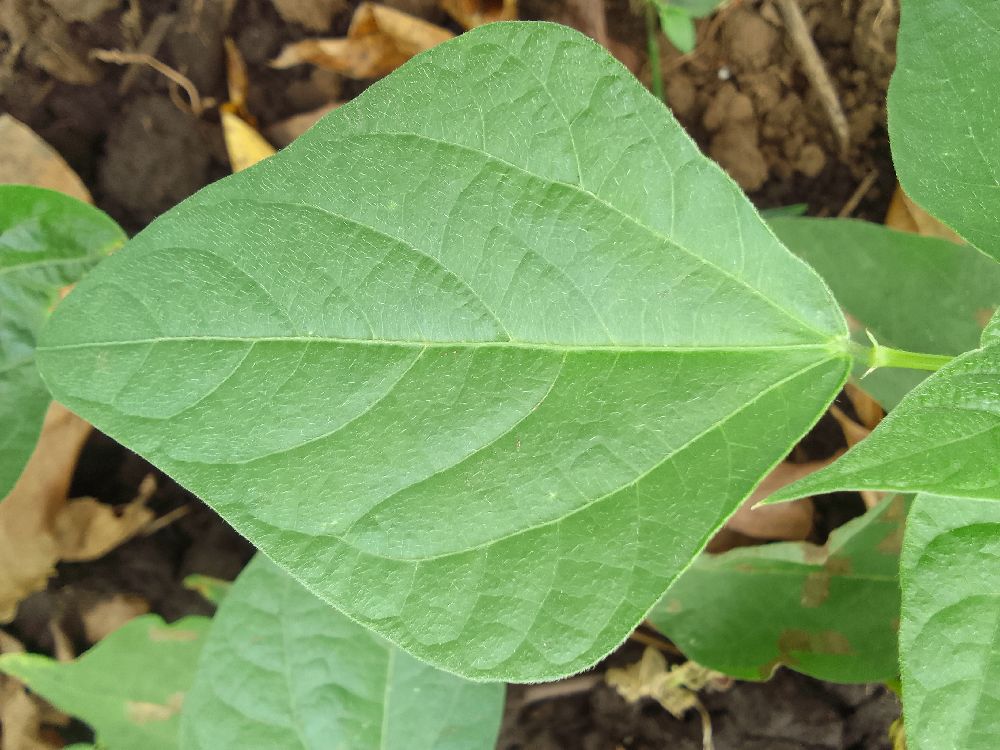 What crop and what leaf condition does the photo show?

common bean, healthy
